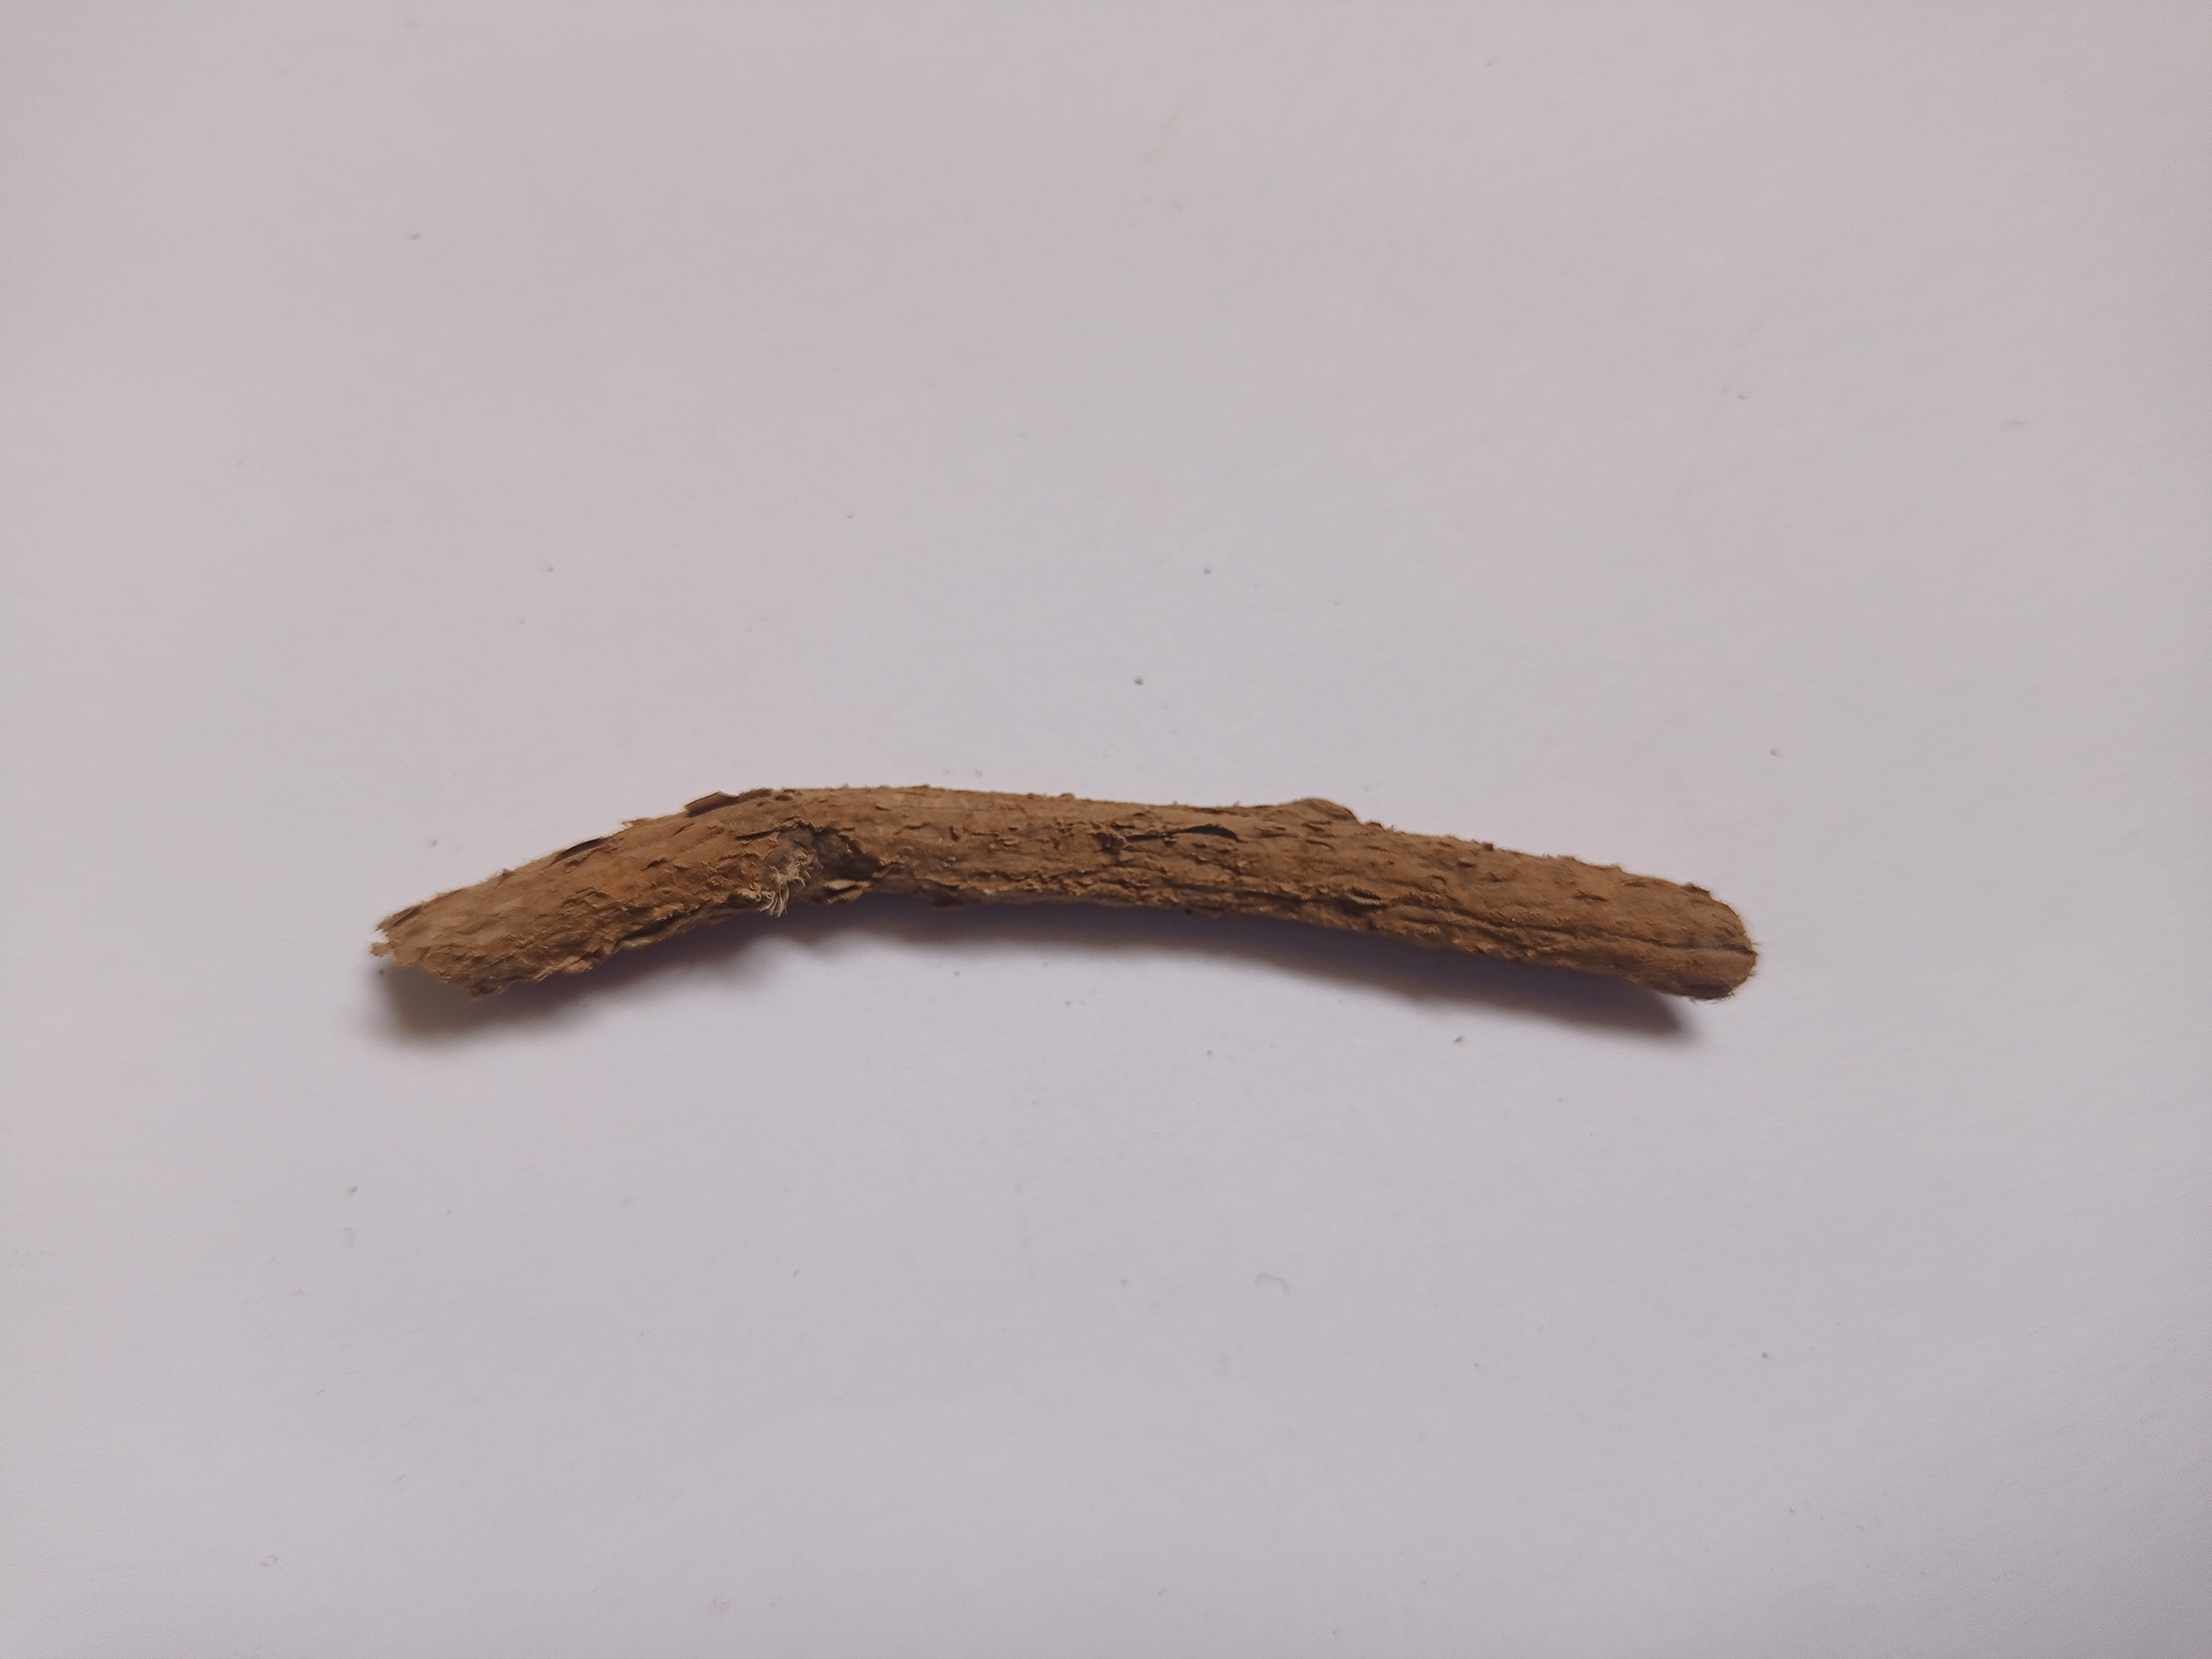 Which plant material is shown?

jesthamadh
